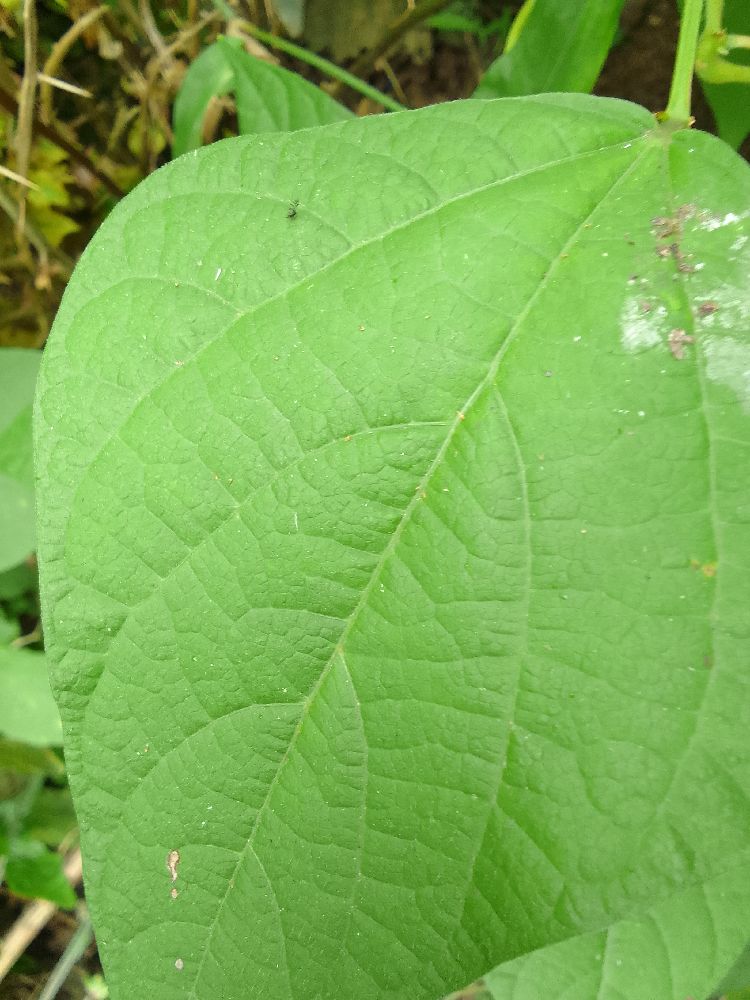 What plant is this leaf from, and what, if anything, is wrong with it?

common bean, healthy
